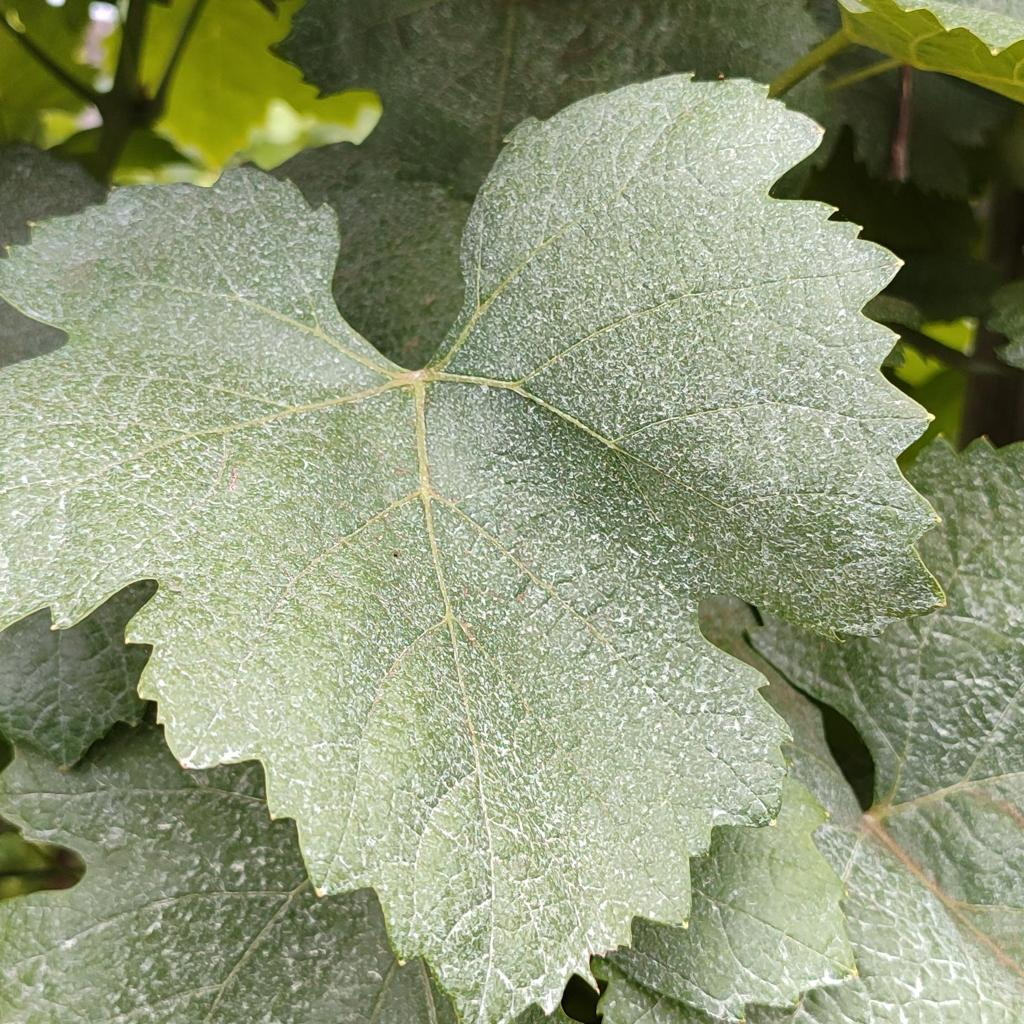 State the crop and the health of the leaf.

grapevine, healthy
